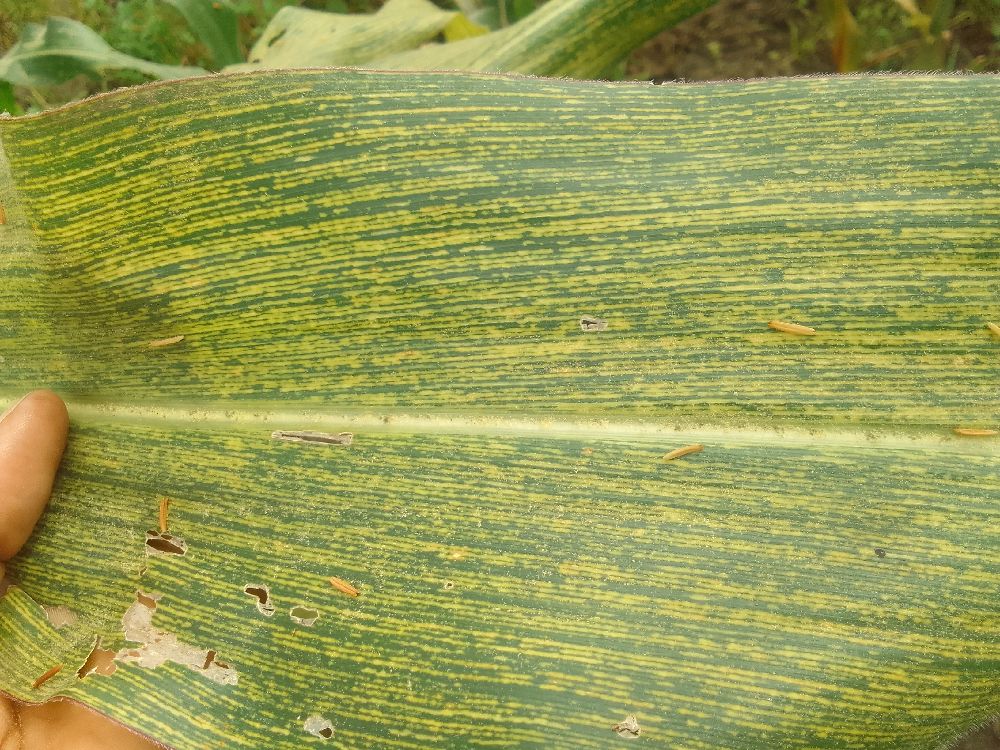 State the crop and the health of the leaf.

maize, maize streak virus
